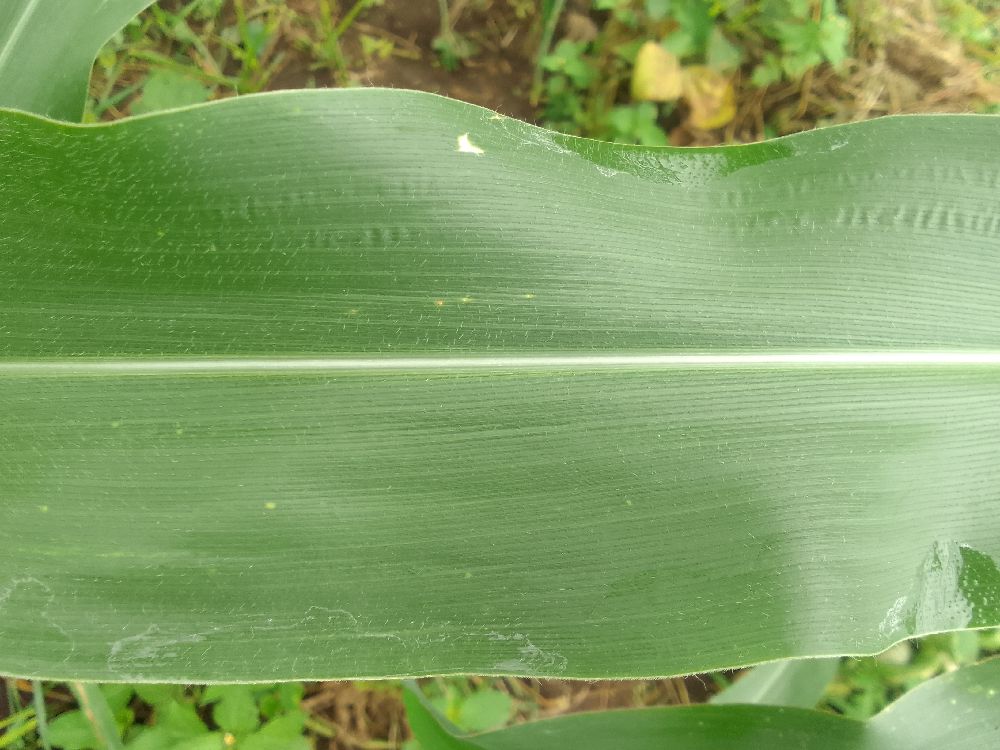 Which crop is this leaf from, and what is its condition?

maize, healthy
